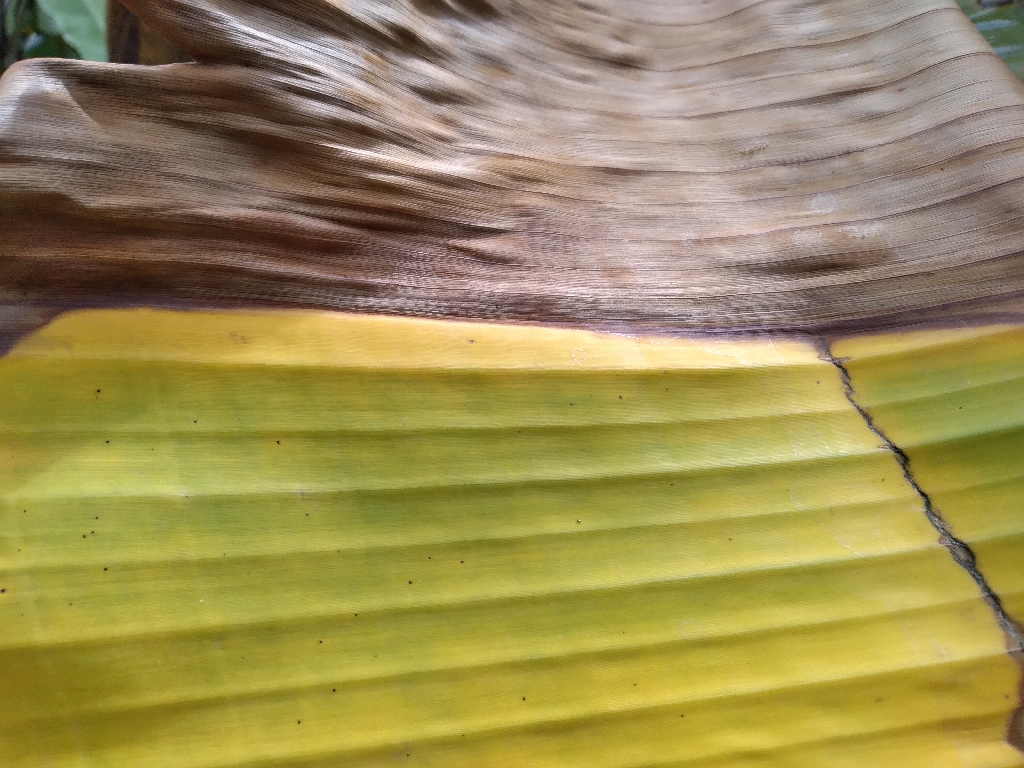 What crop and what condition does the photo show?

banana, fusarium wilt race 1
